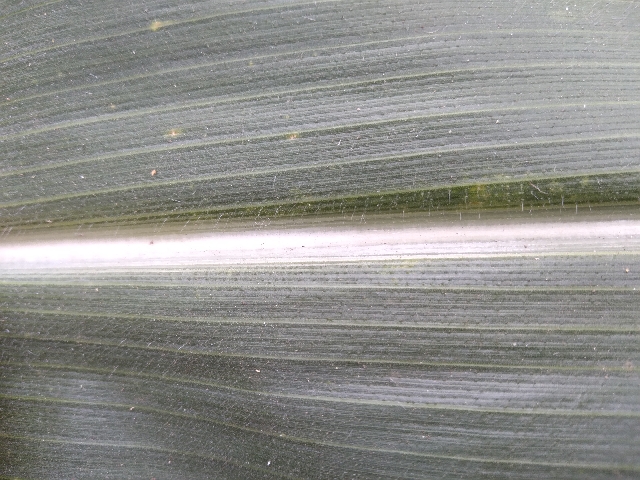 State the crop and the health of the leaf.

maize, healthy
